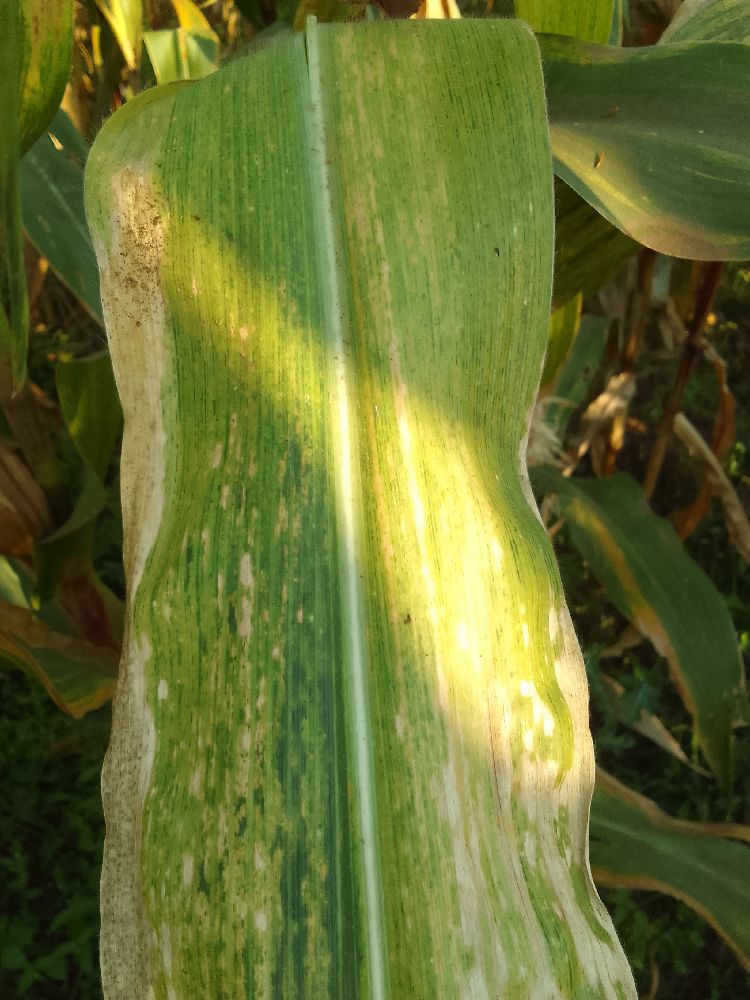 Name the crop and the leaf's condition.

maize, maize lethal necrosis
